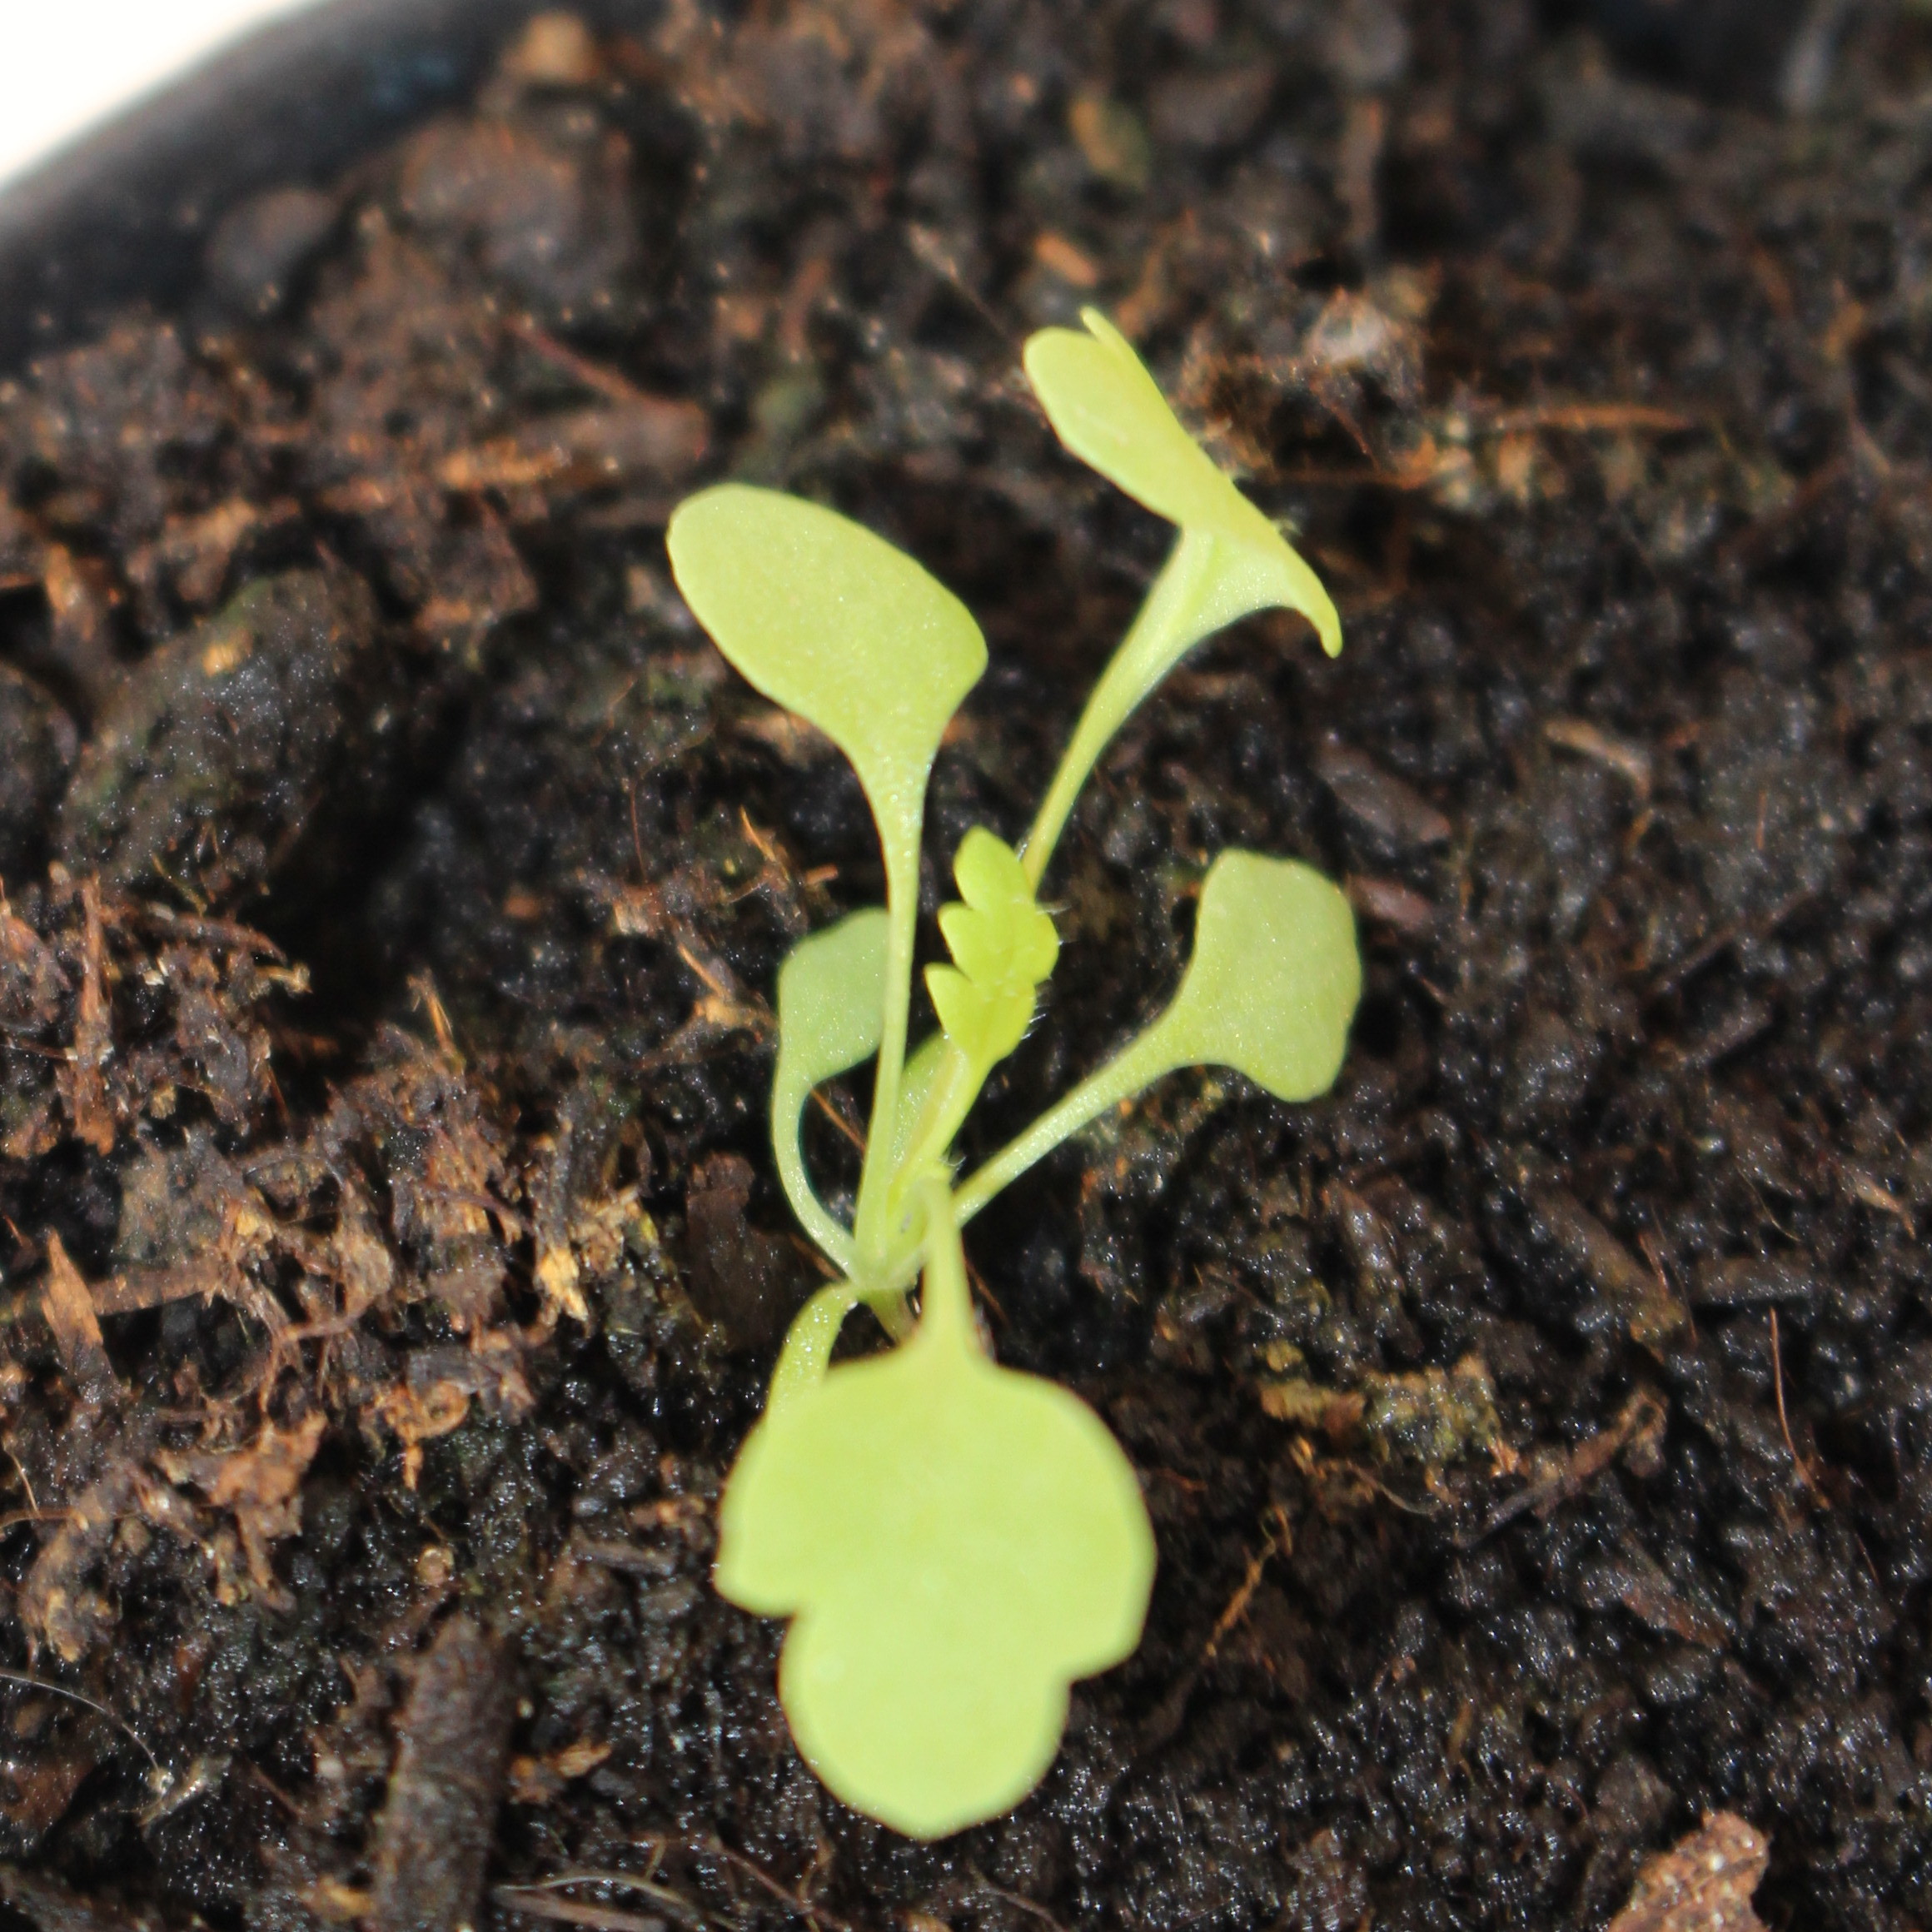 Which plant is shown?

Papaver rhoeas
